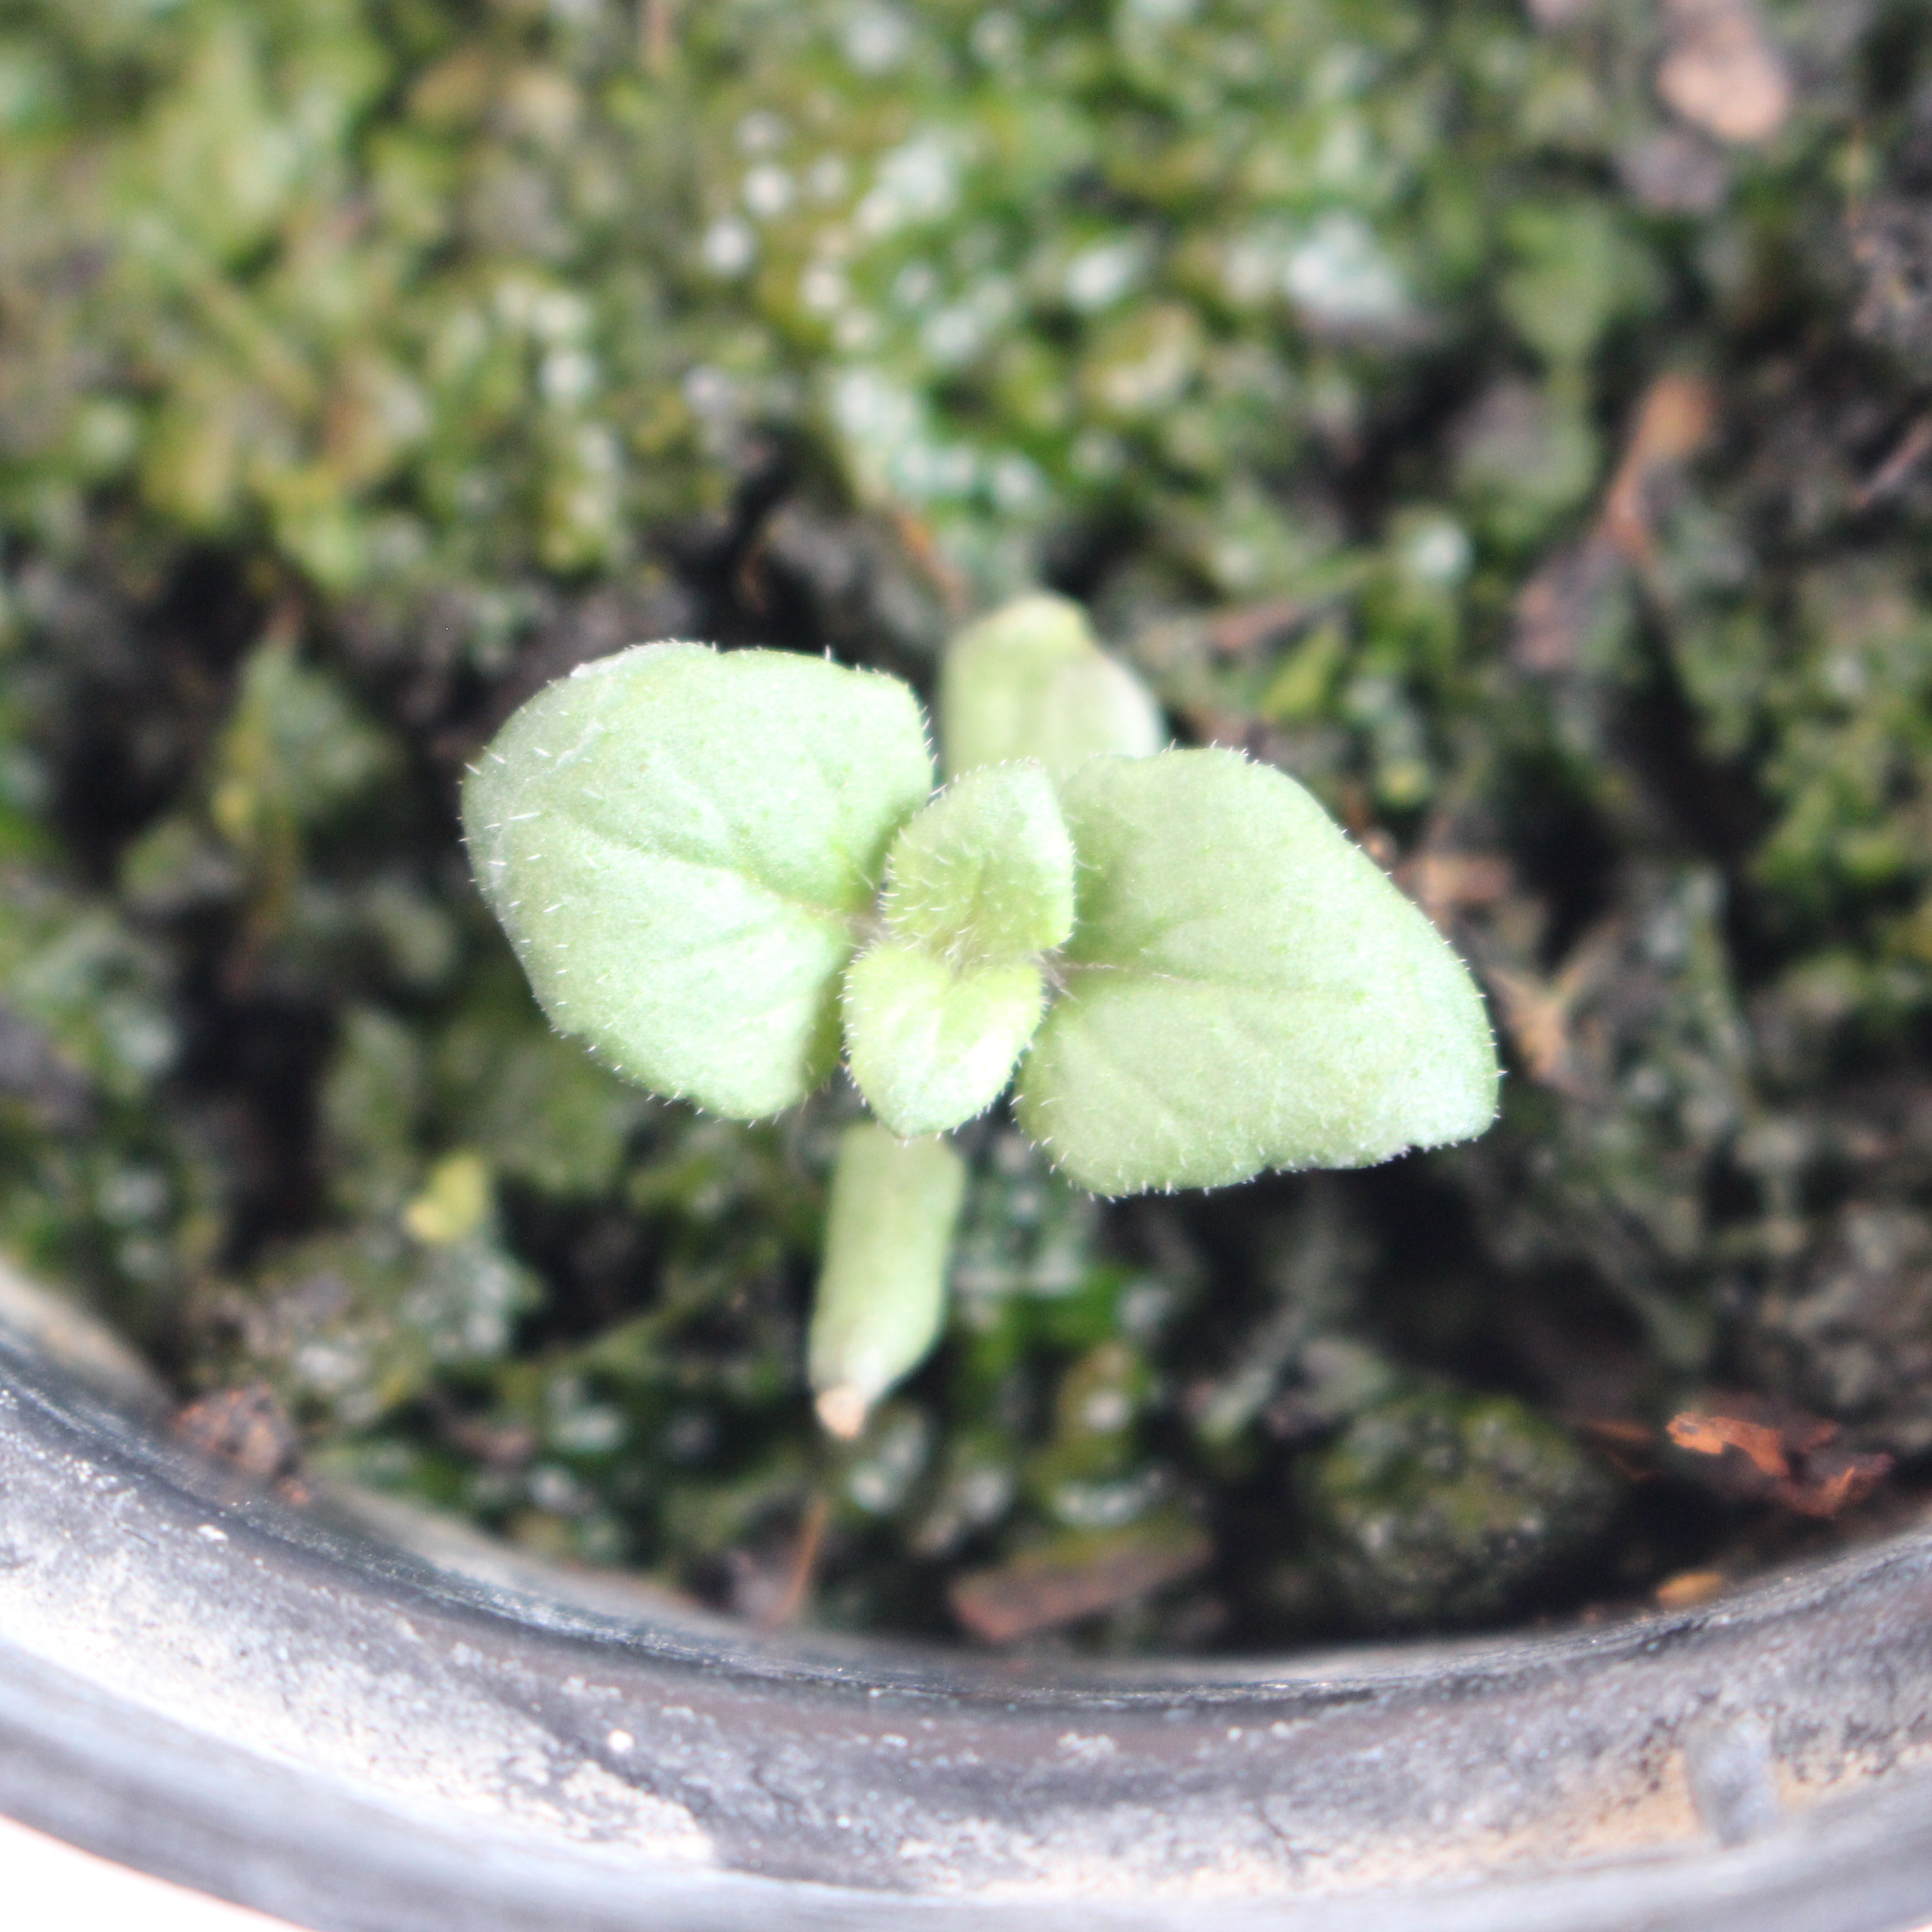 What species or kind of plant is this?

Veronica persica
